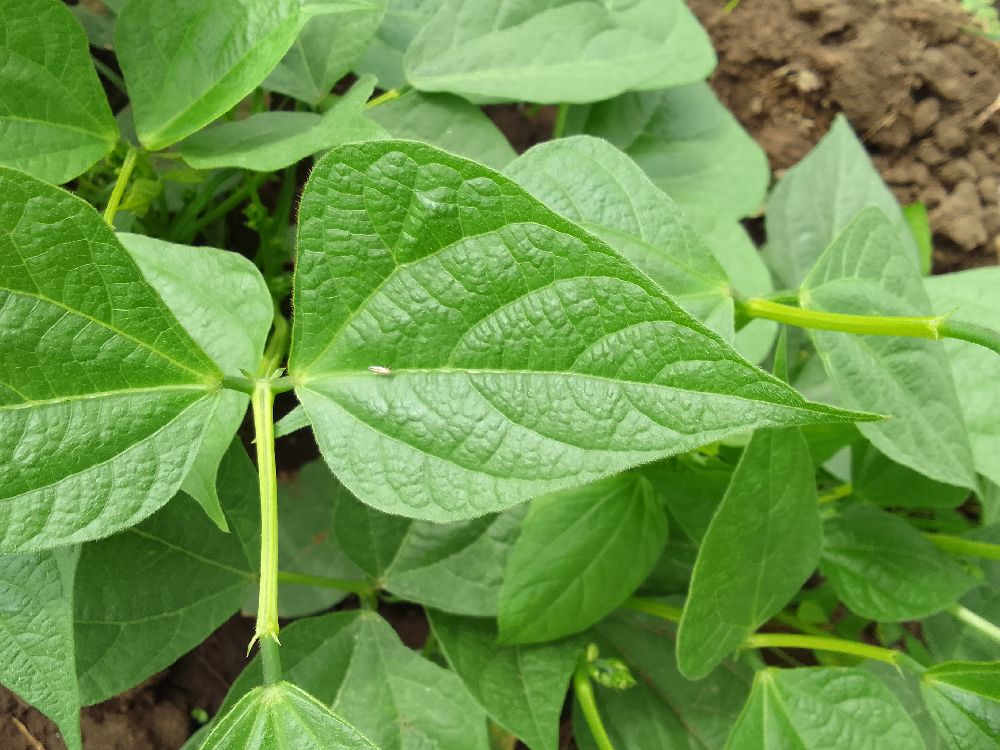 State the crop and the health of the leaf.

common bean, healthy
